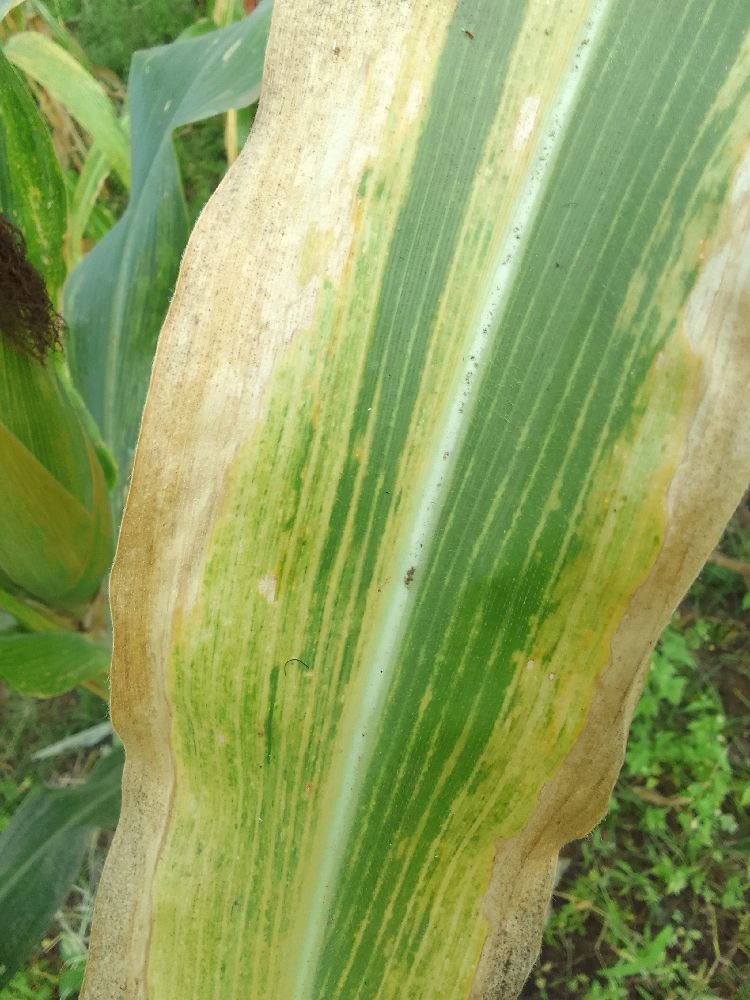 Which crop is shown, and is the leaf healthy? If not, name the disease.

maize, maize lethal necrosis
